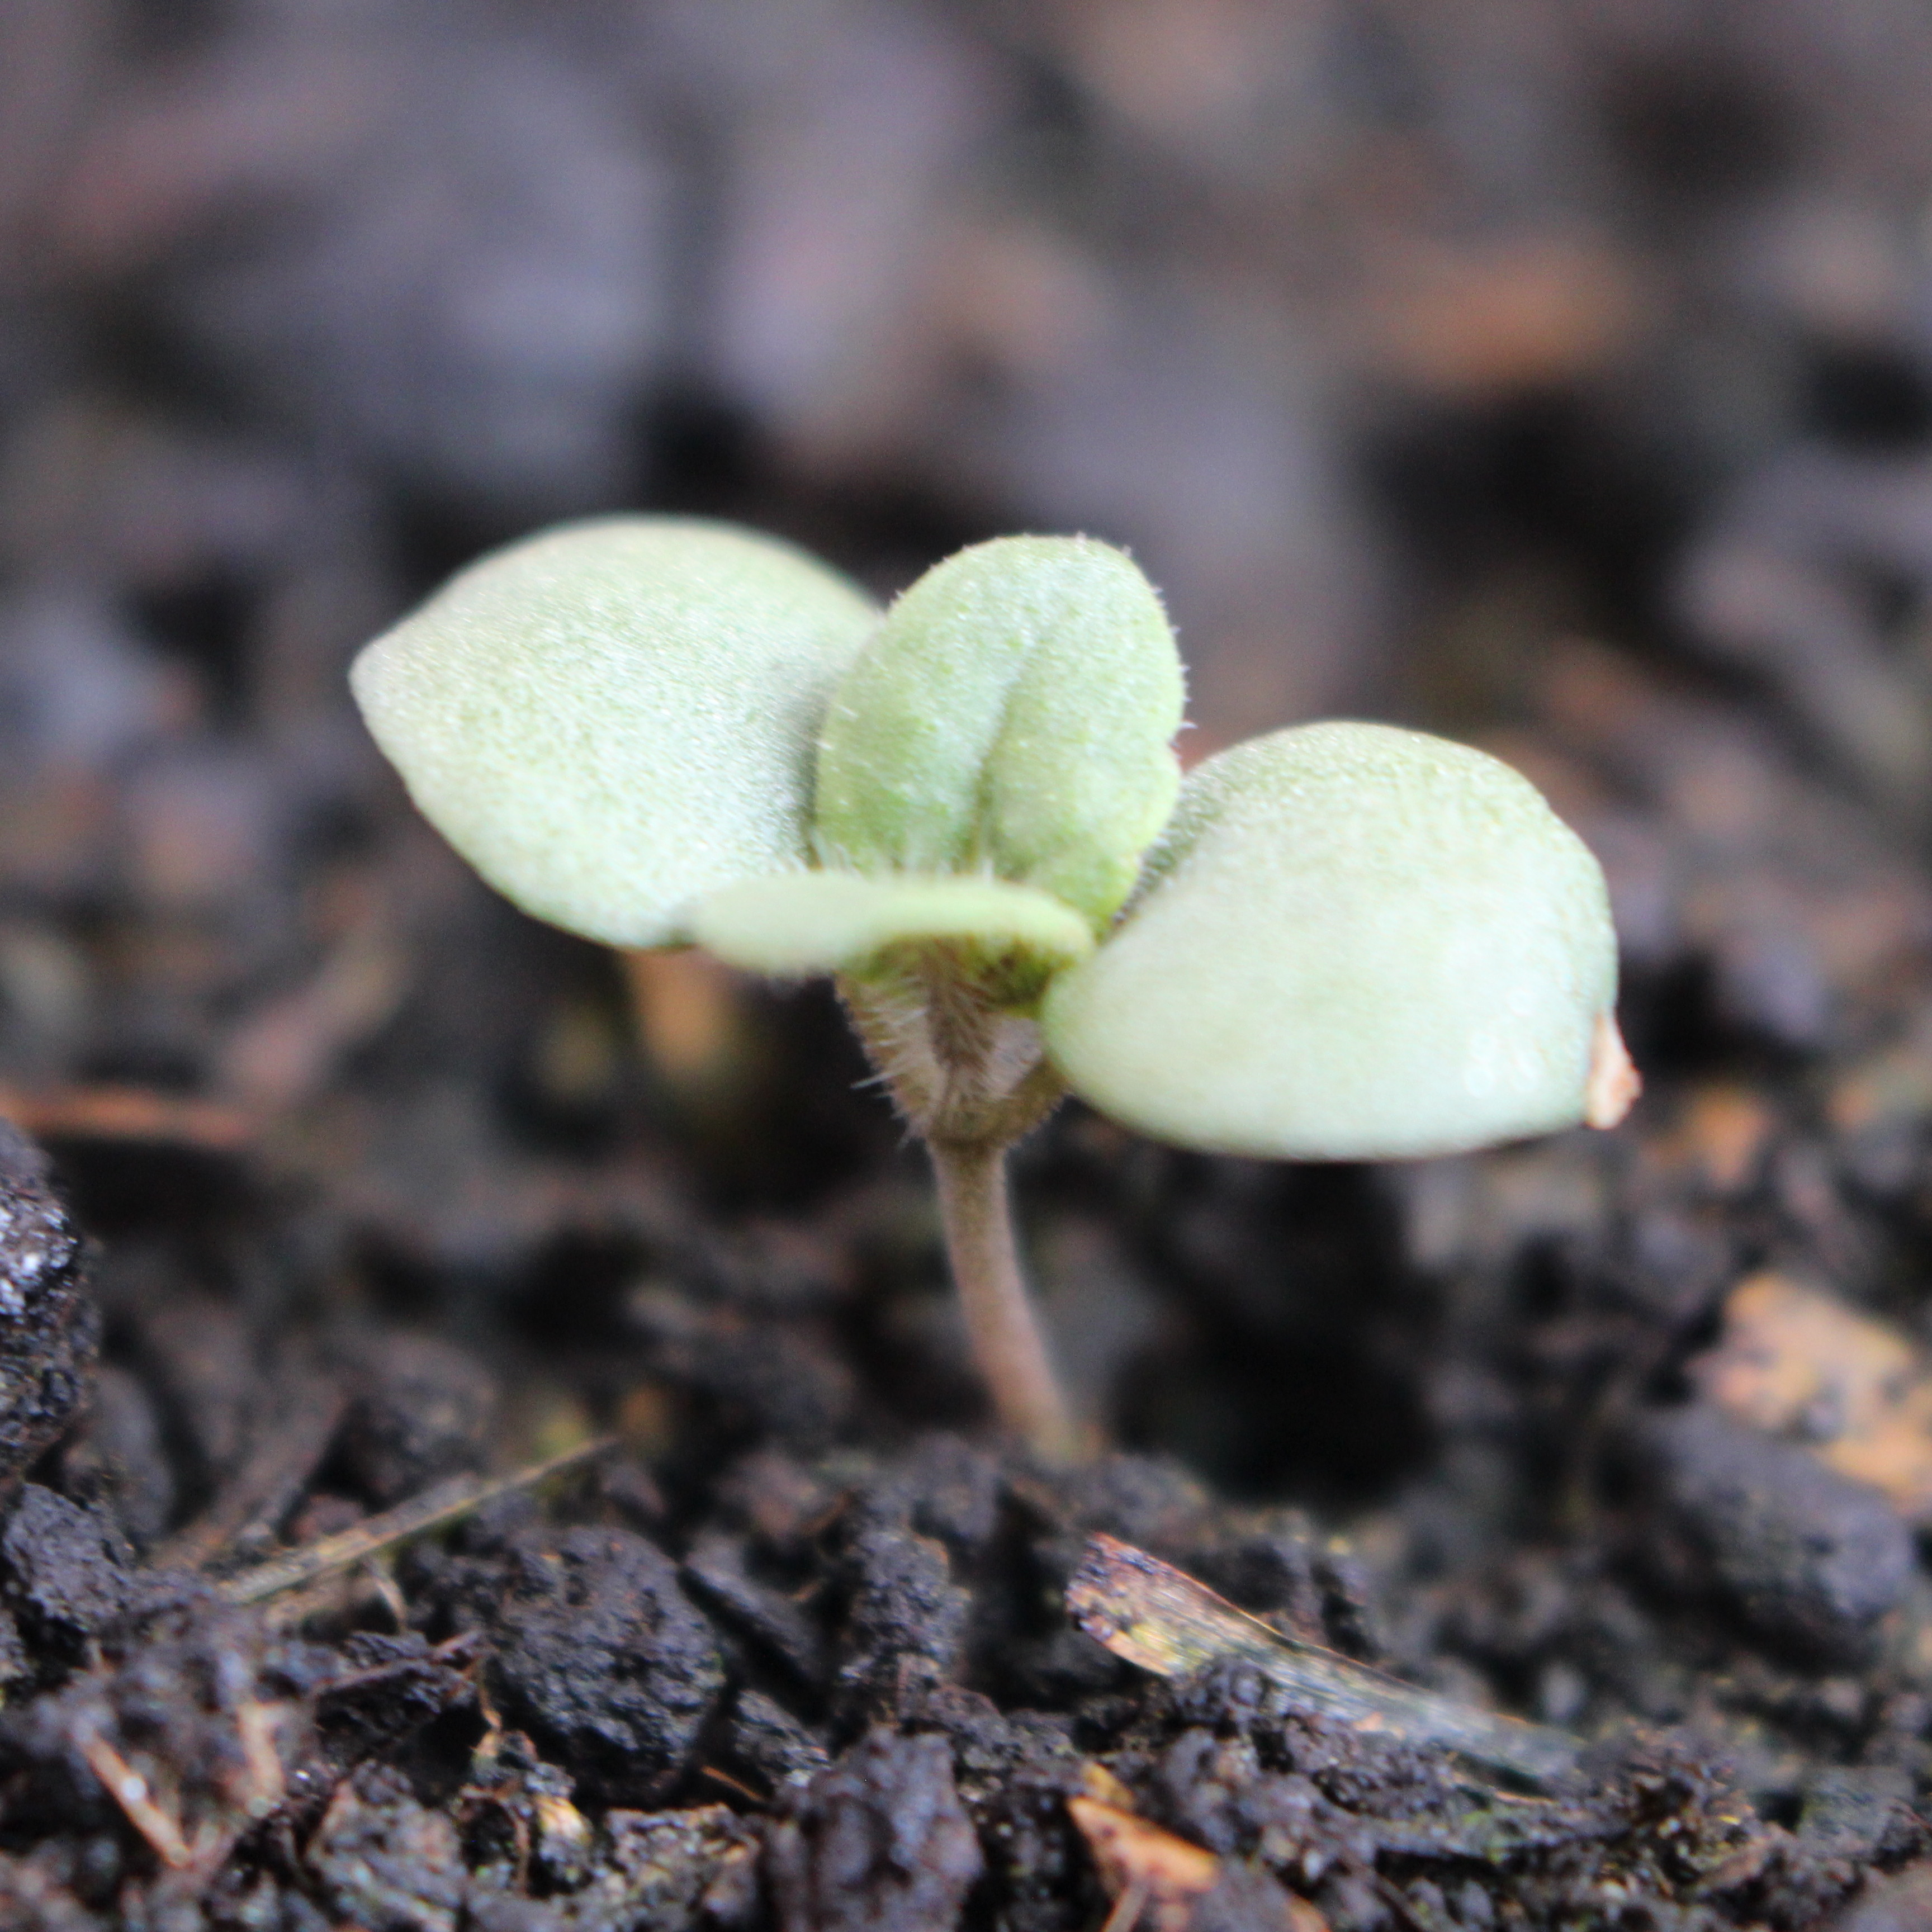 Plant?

Veronica persica
